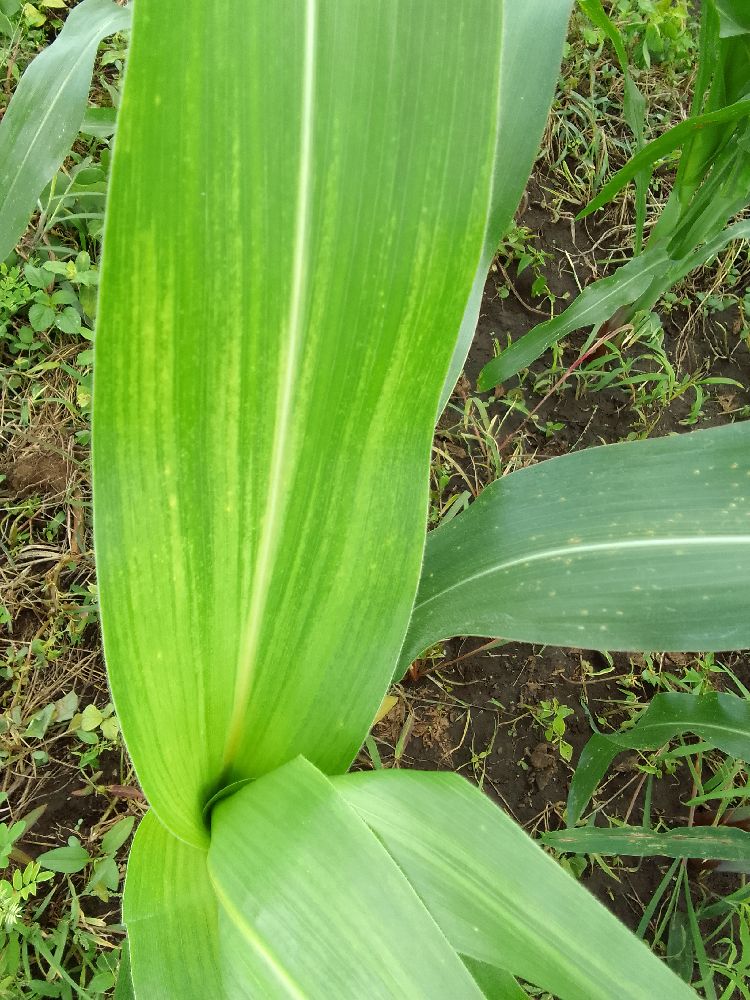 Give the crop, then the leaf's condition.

maize, maize lethal necrosis
